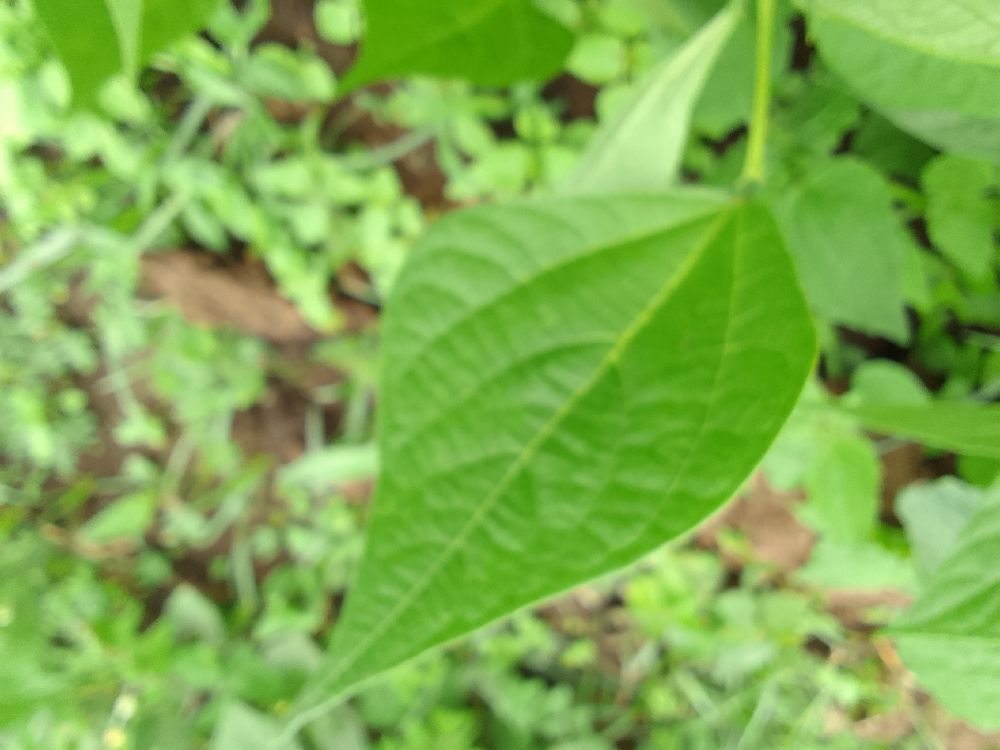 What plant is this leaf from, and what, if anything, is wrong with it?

common bean, healthy
